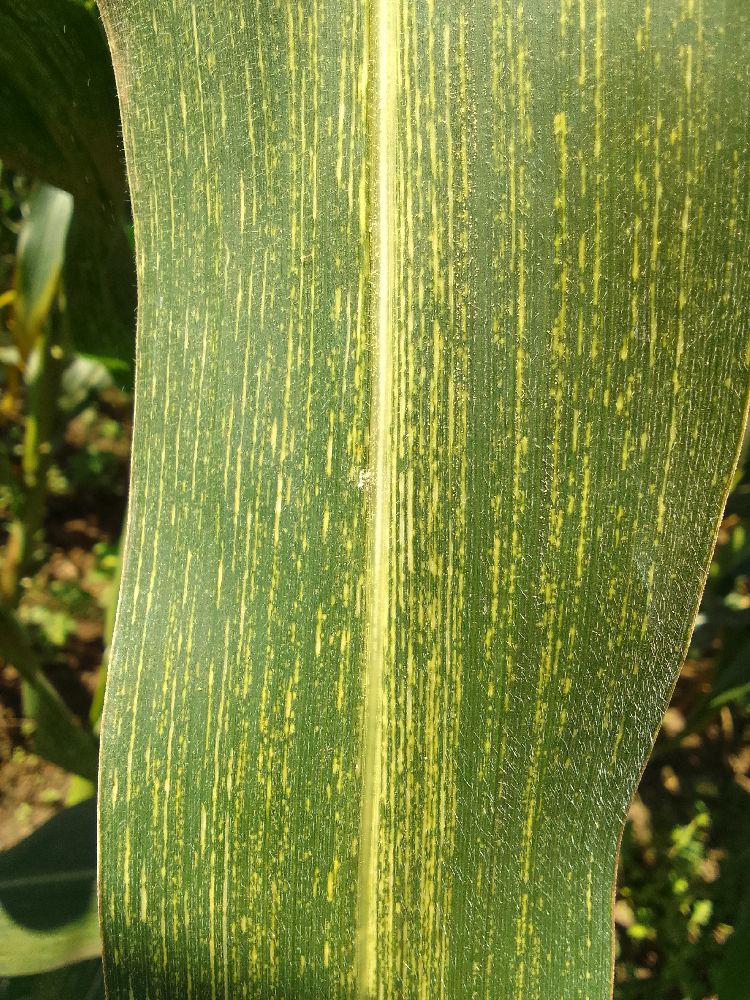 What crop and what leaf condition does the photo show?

maize, maize streak virus
